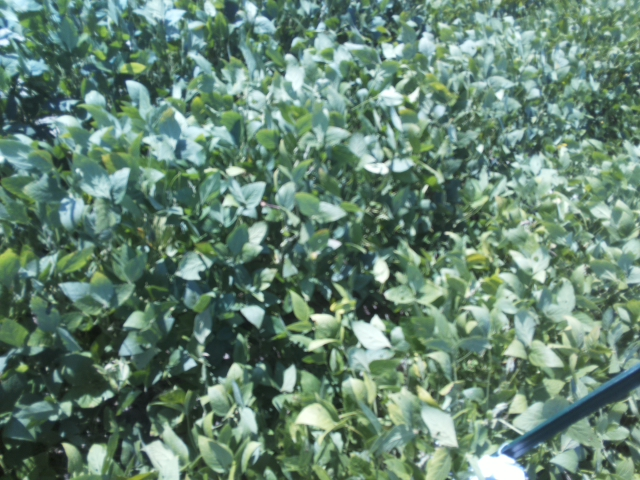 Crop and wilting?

soybean, slight leaflet or petiole turgor loss in upper canopy
